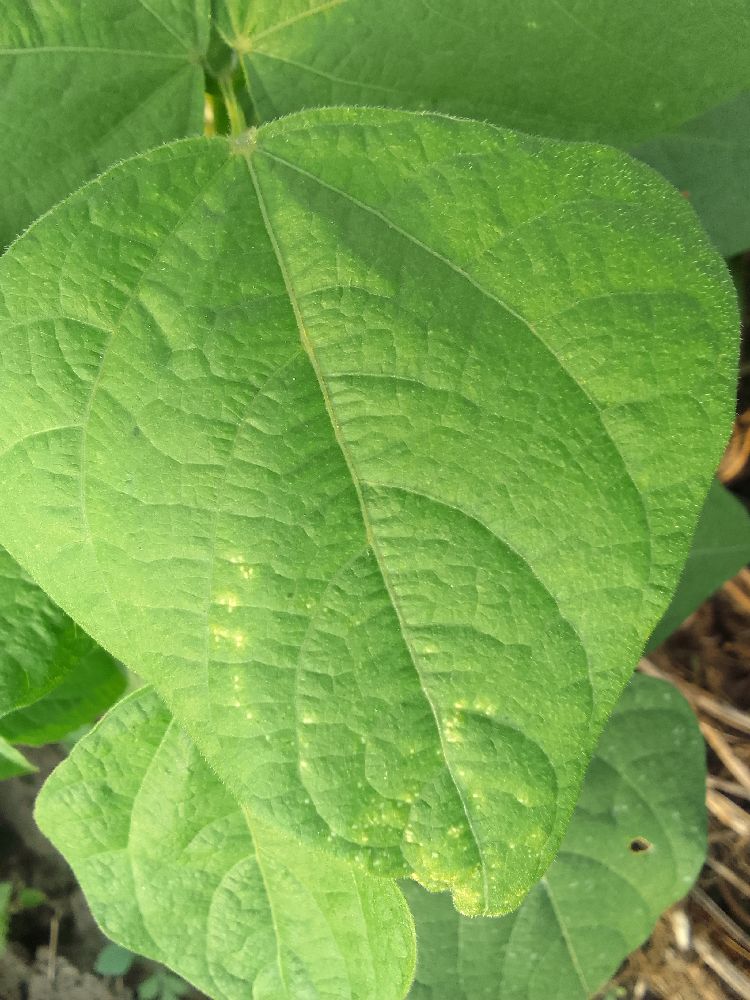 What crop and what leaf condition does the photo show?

common bean, healthy
